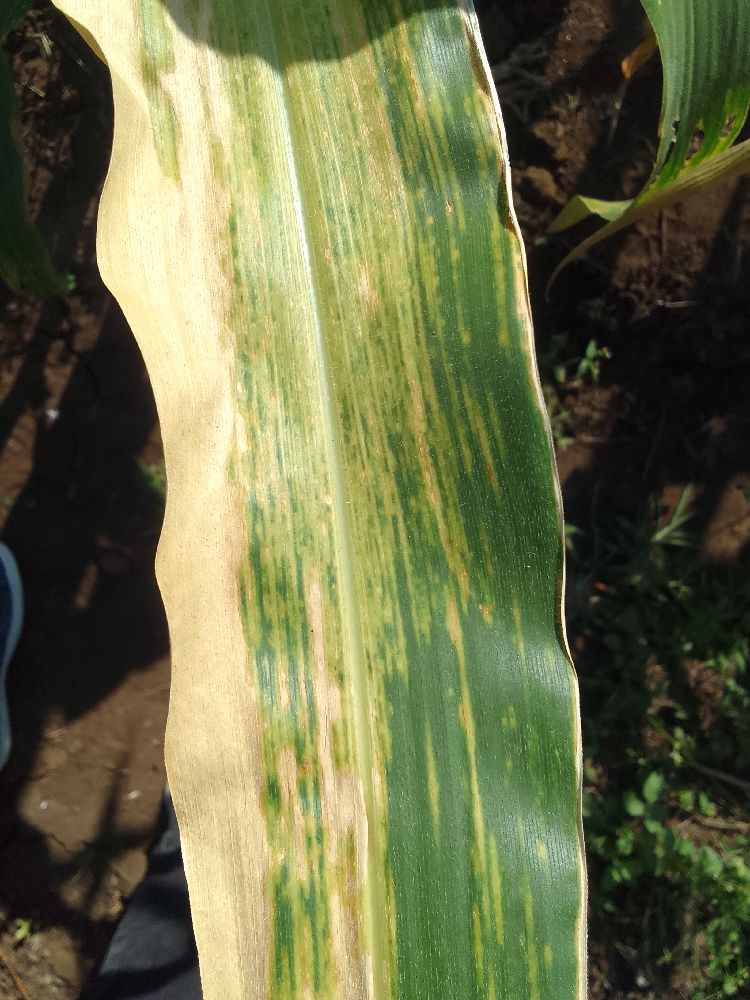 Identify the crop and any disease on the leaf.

maize, maize lethal necrosis
